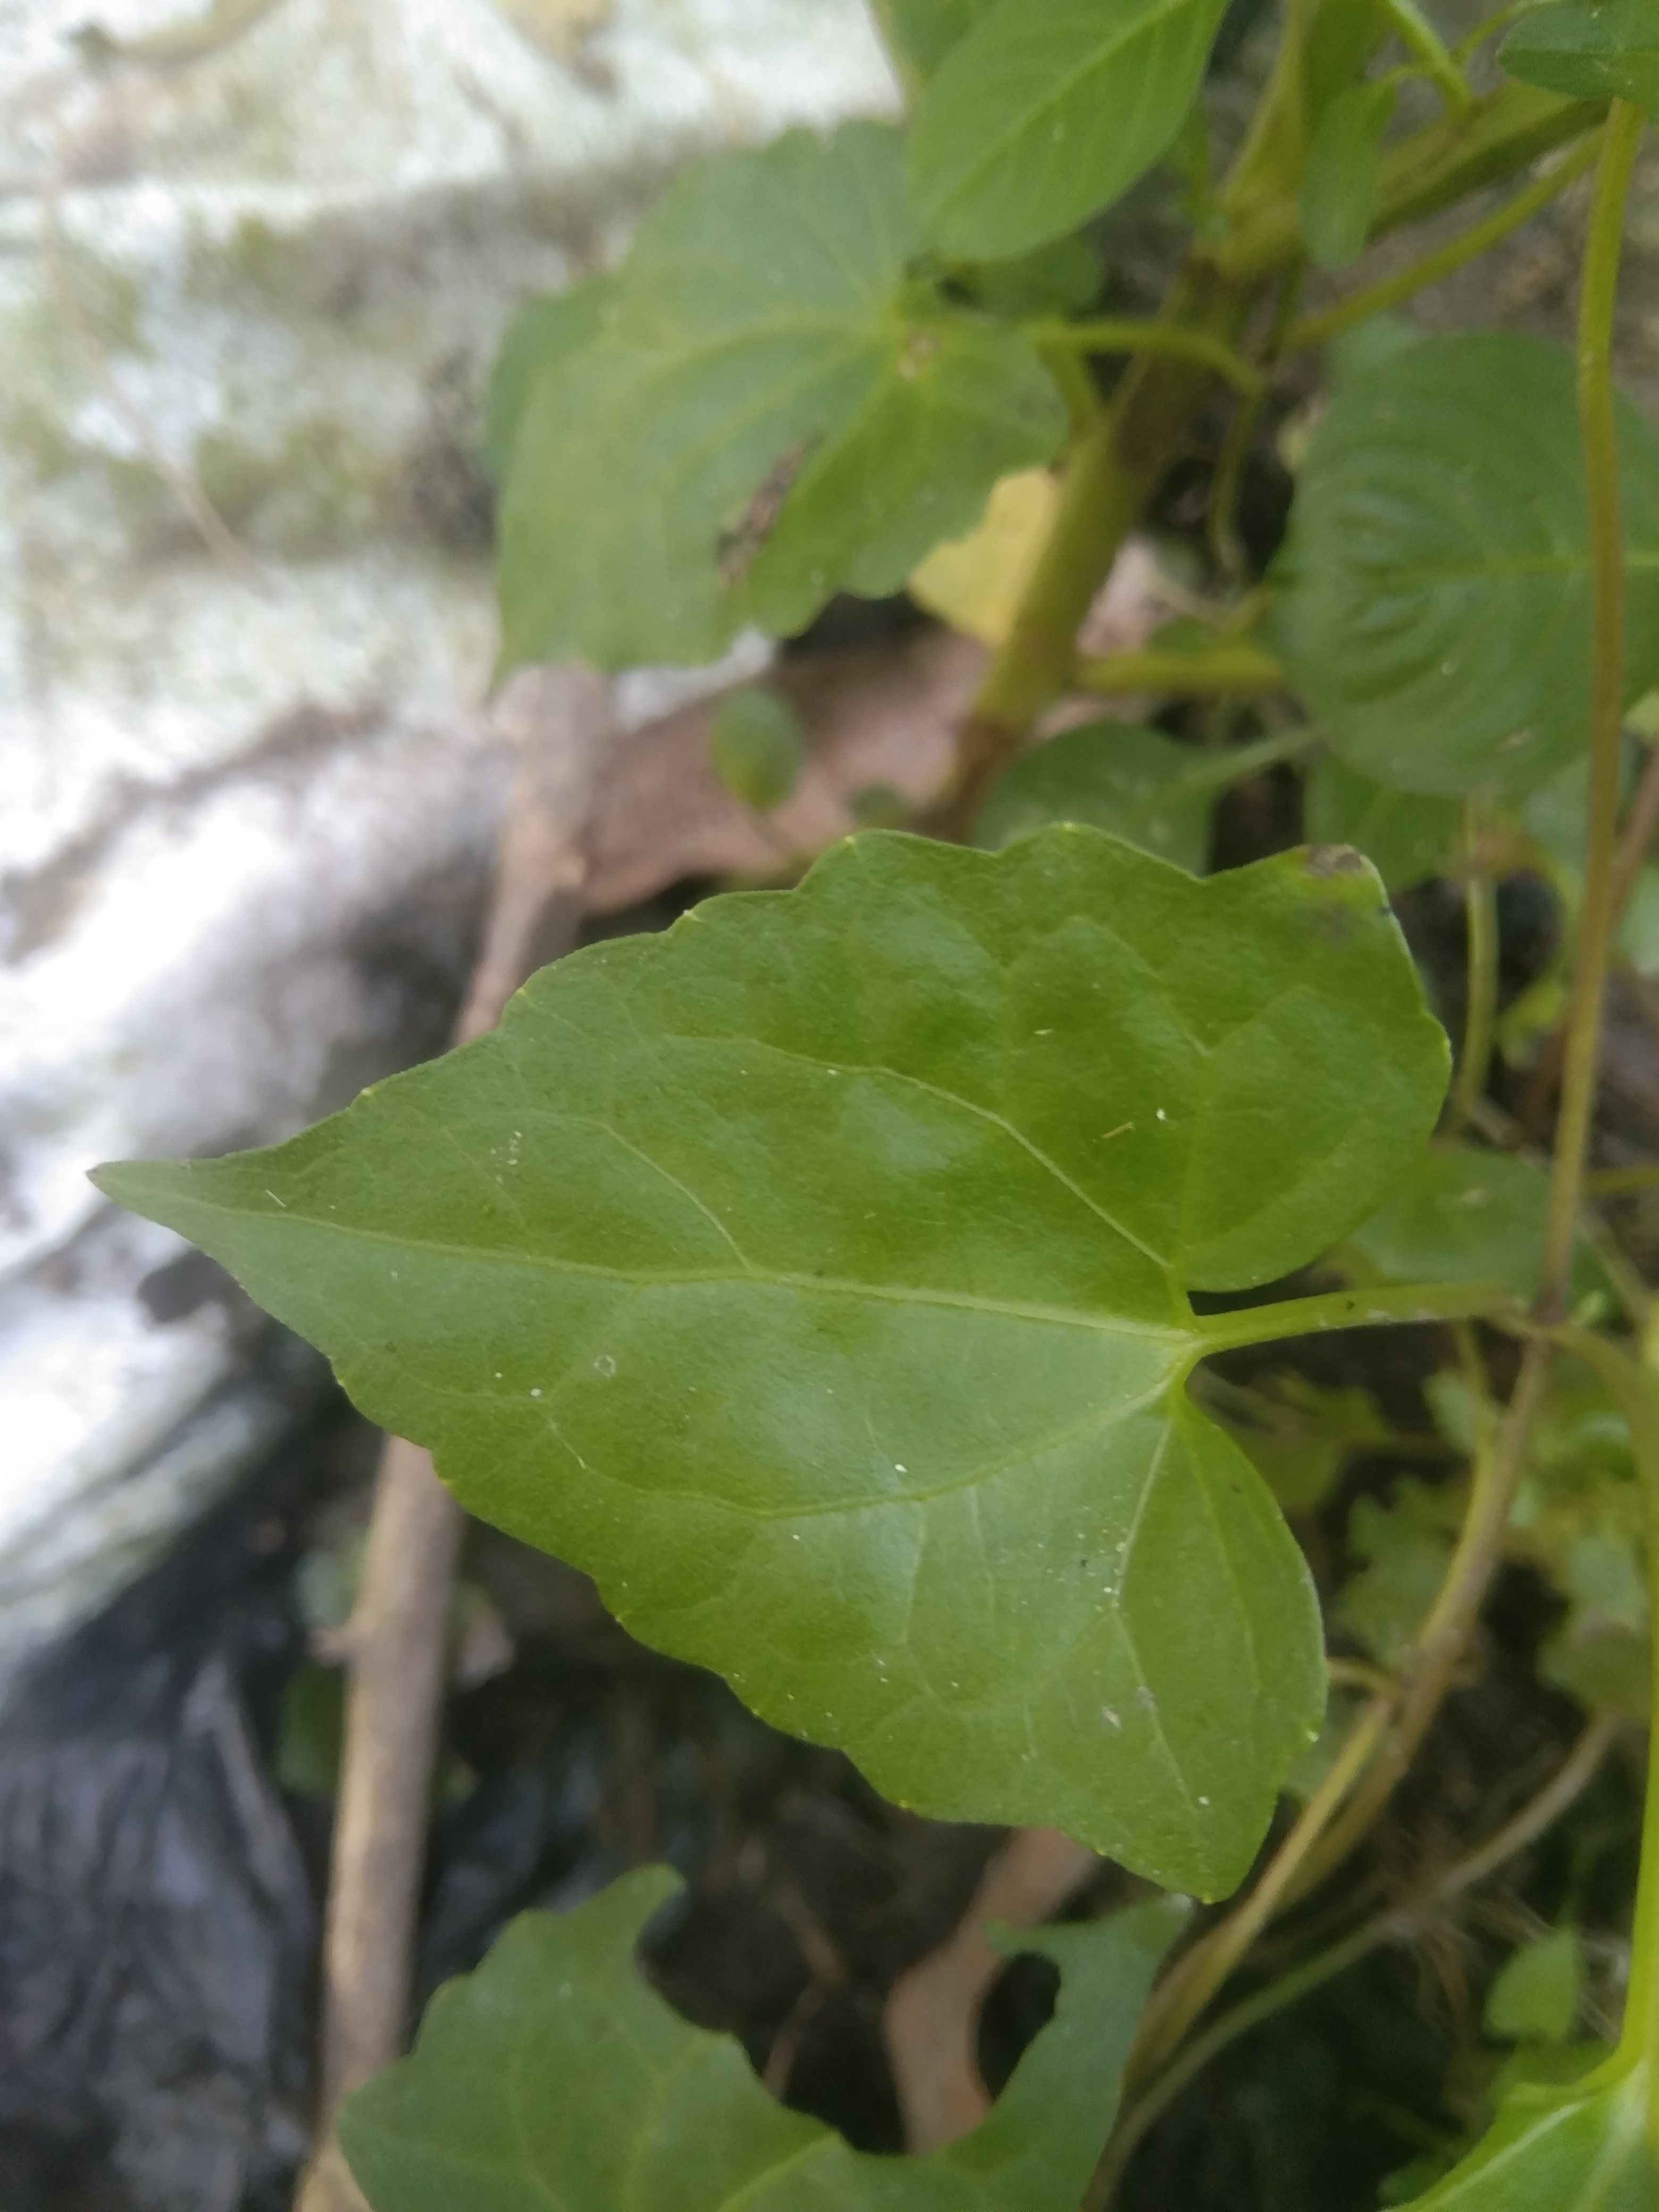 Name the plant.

bitter vine
